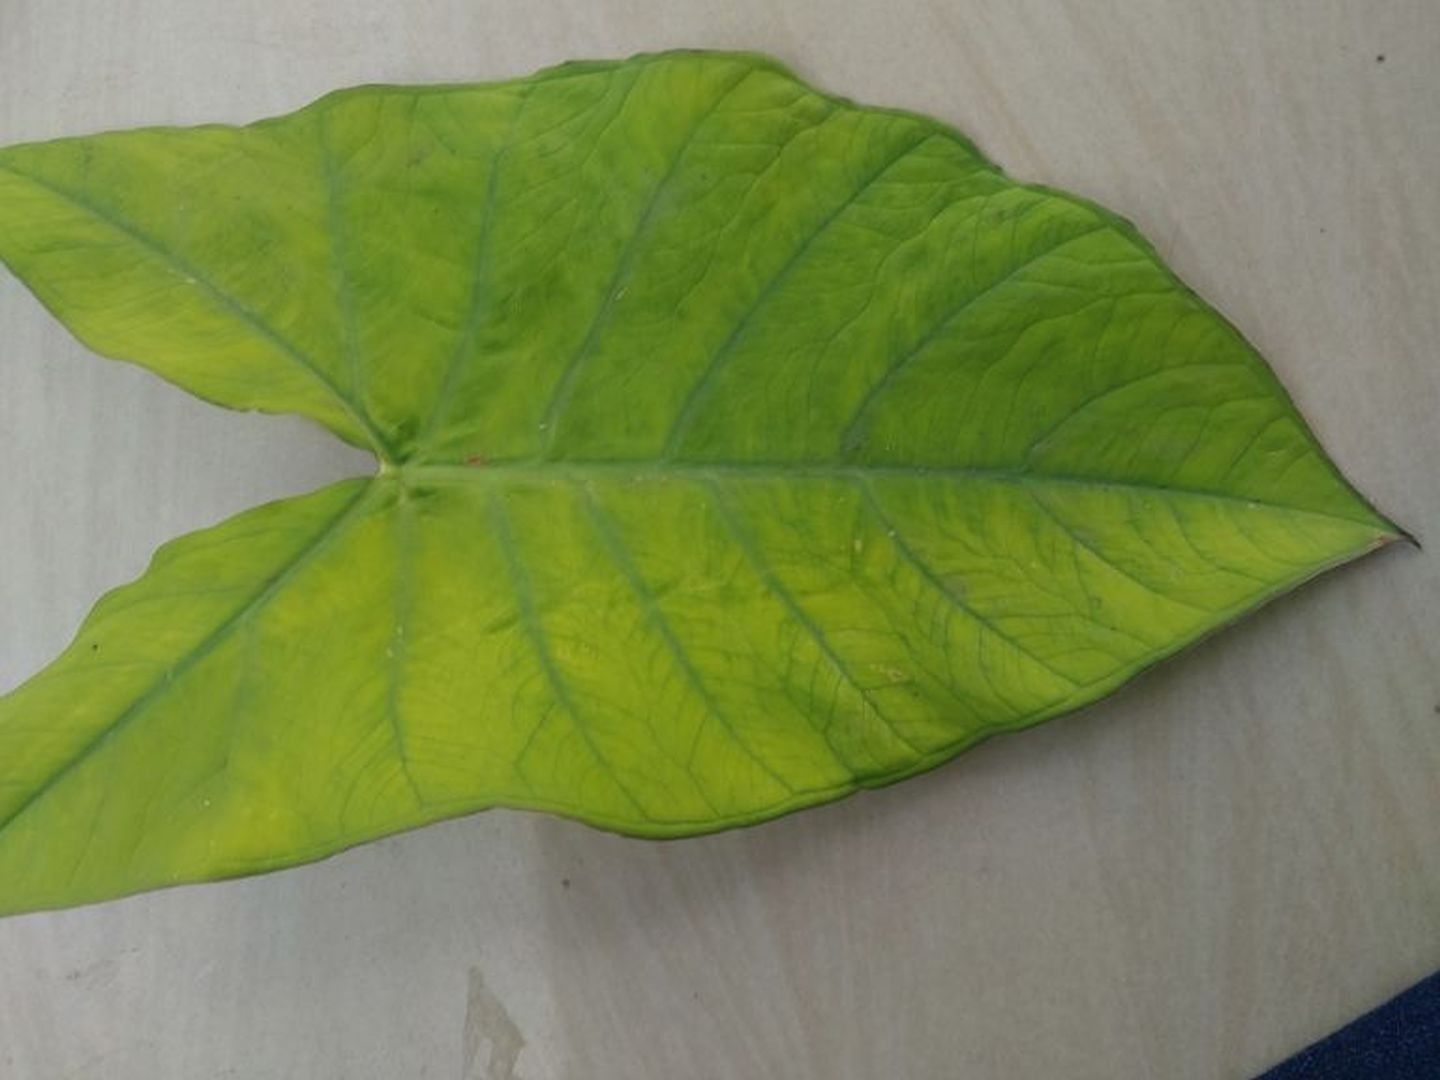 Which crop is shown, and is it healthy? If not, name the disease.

taro, mosaic
